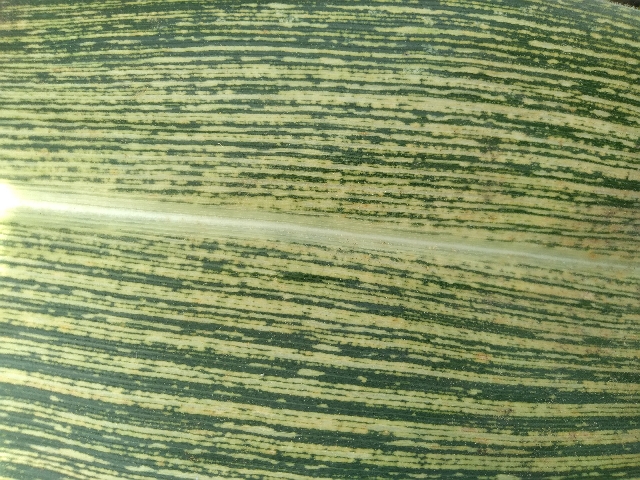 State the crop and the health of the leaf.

maize, maize streak virus
